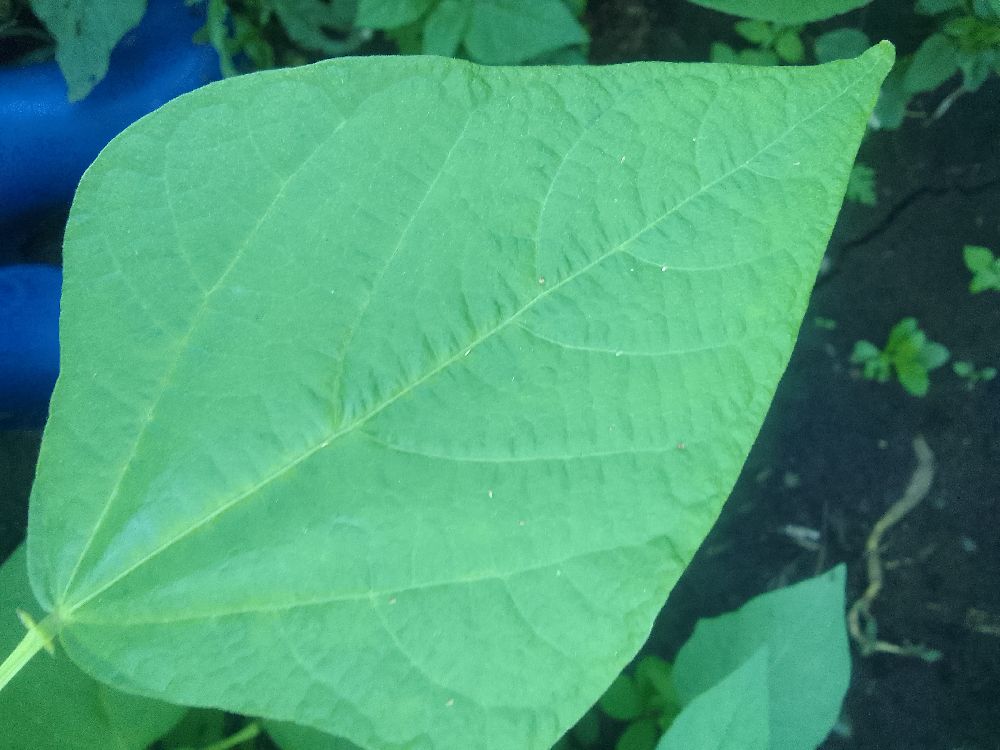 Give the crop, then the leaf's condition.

common bean, healthy
